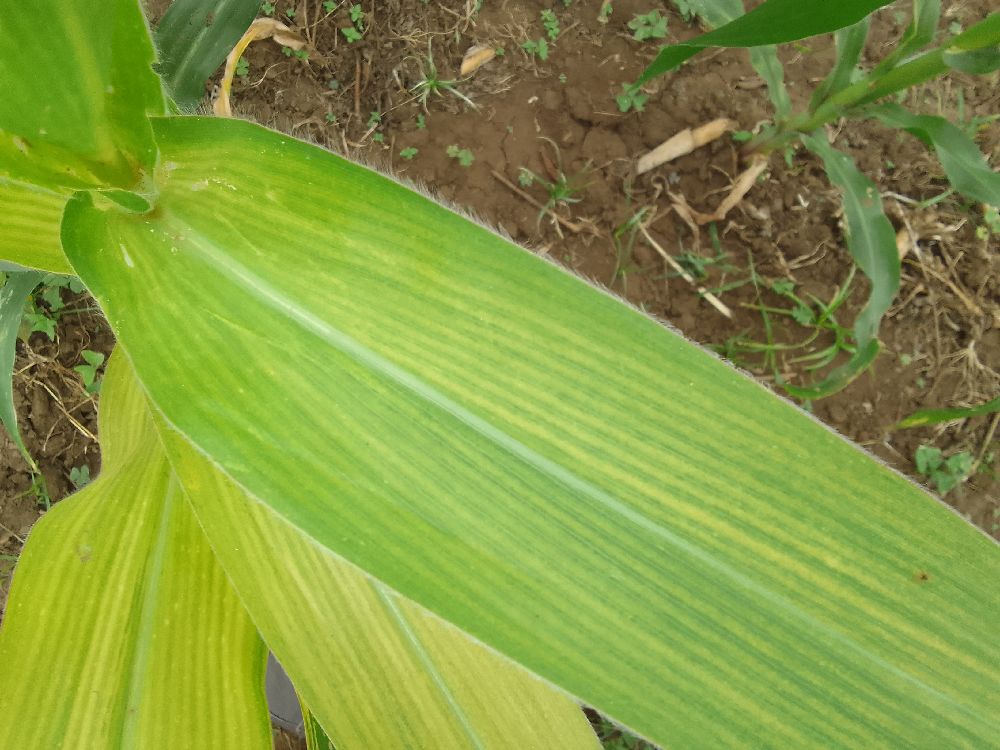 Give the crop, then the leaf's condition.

maize, maize lethal necrosis
